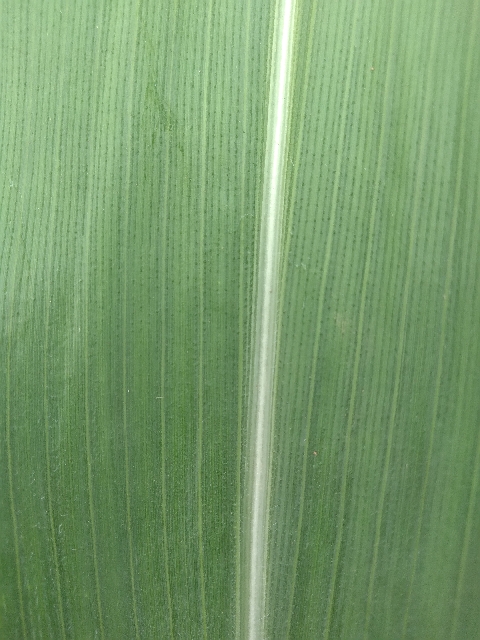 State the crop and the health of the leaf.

maize, healthy
